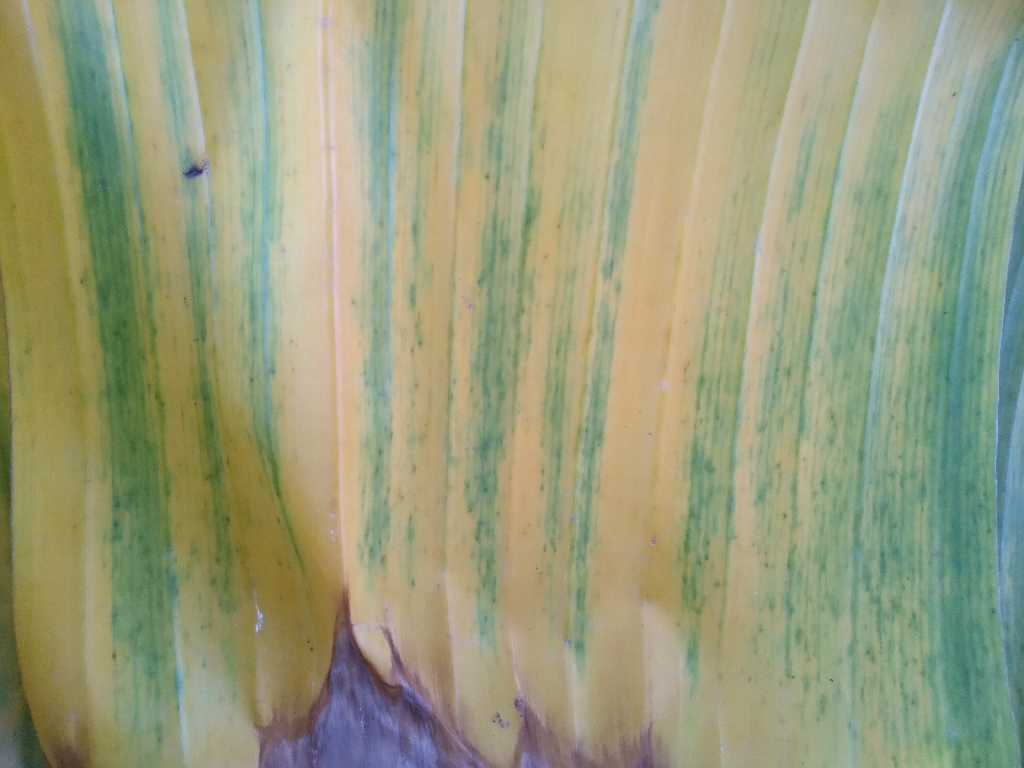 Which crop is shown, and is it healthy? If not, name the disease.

banana, fusarium wilt race 1
